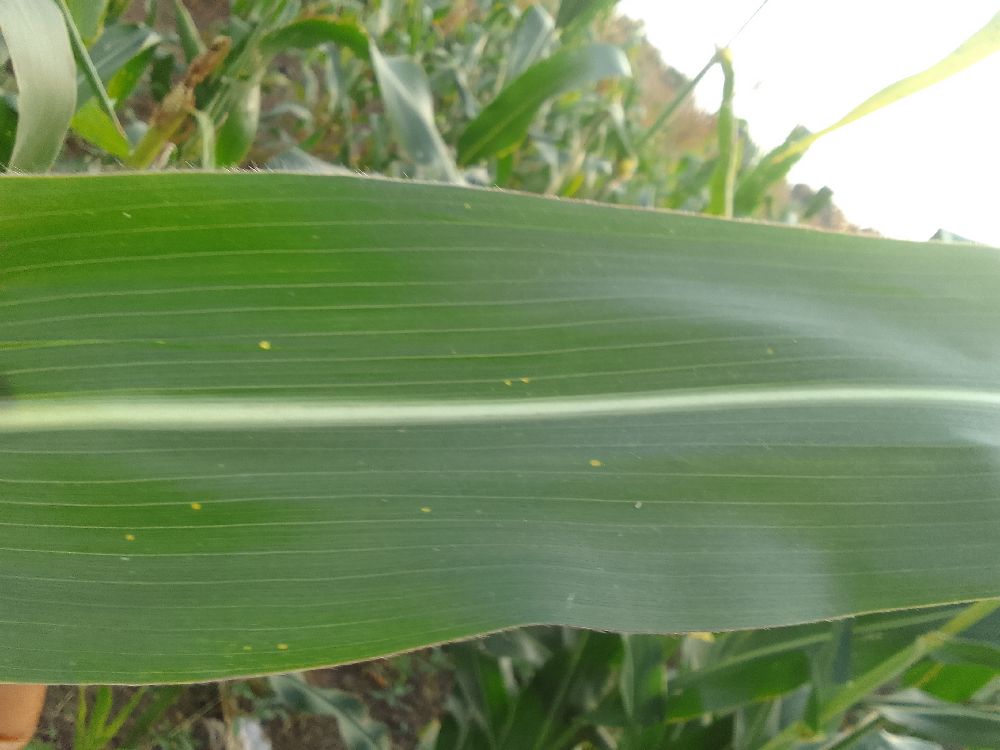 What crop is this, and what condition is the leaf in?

maize, healthy
